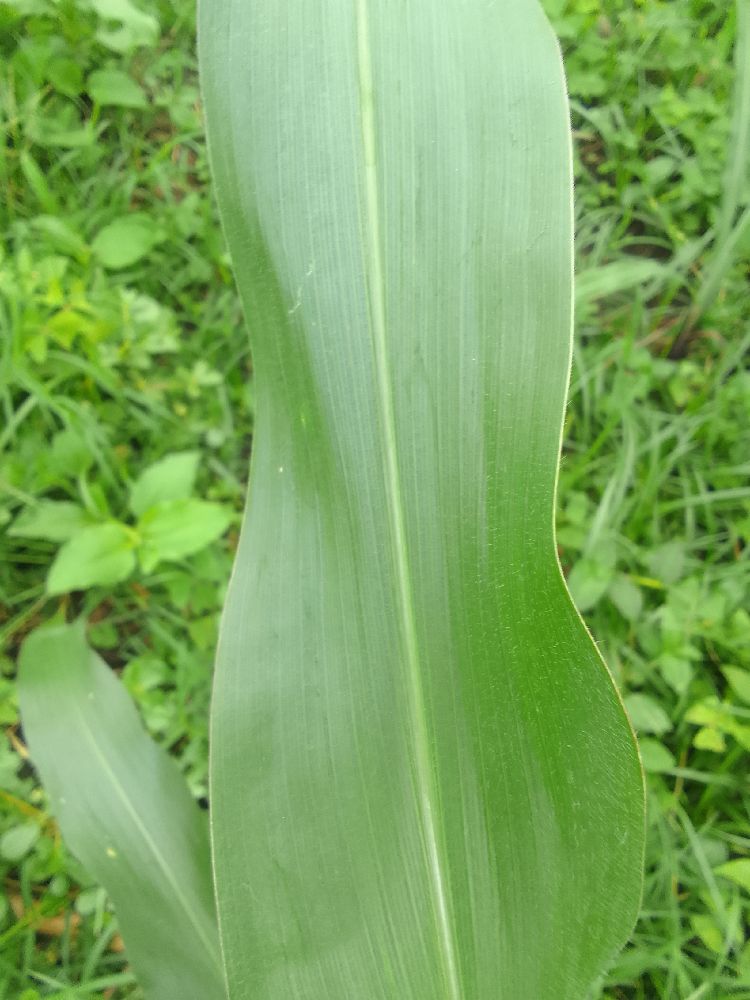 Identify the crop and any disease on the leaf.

maize, healthy
